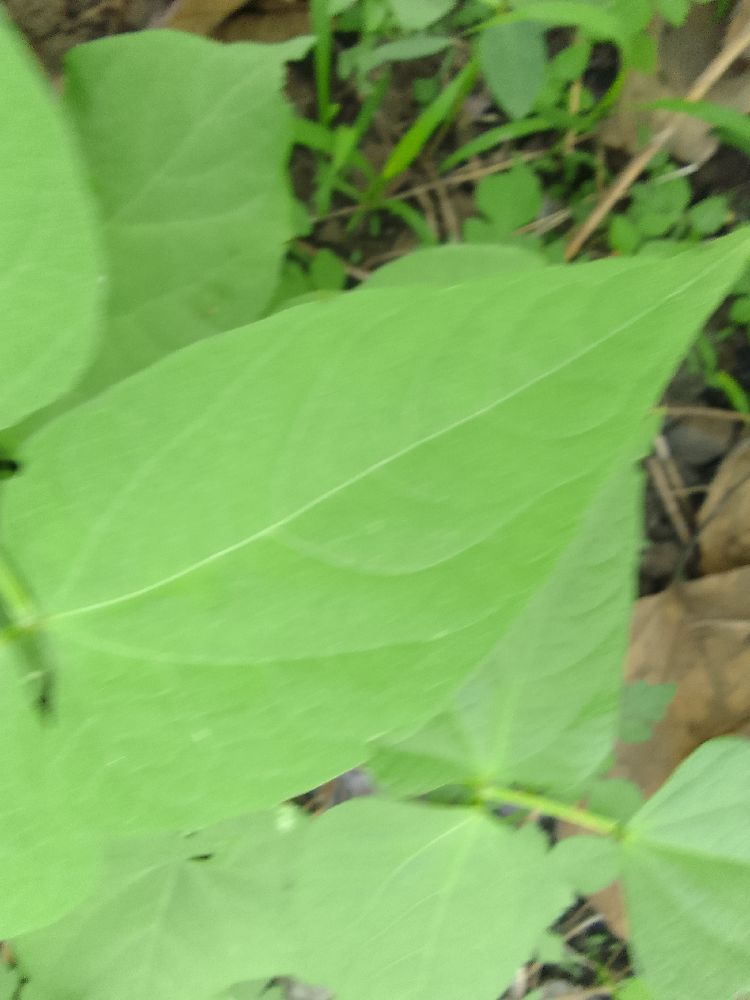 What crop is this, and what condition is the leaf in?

common bean, healthy
